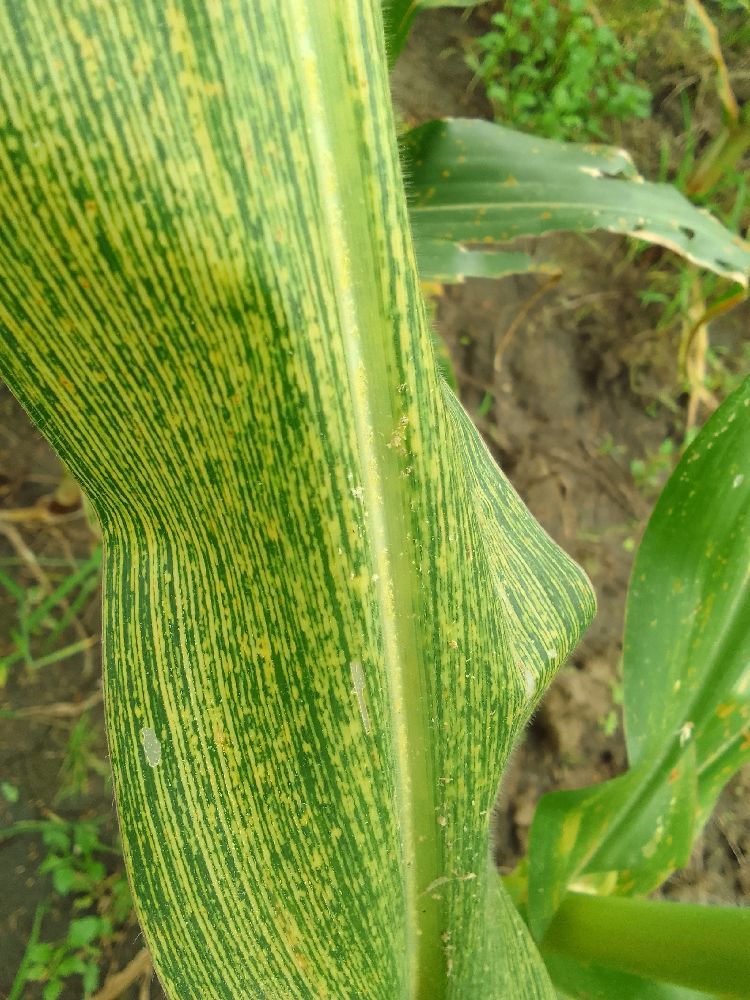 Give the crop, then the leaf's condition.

maize, maize streak virus
